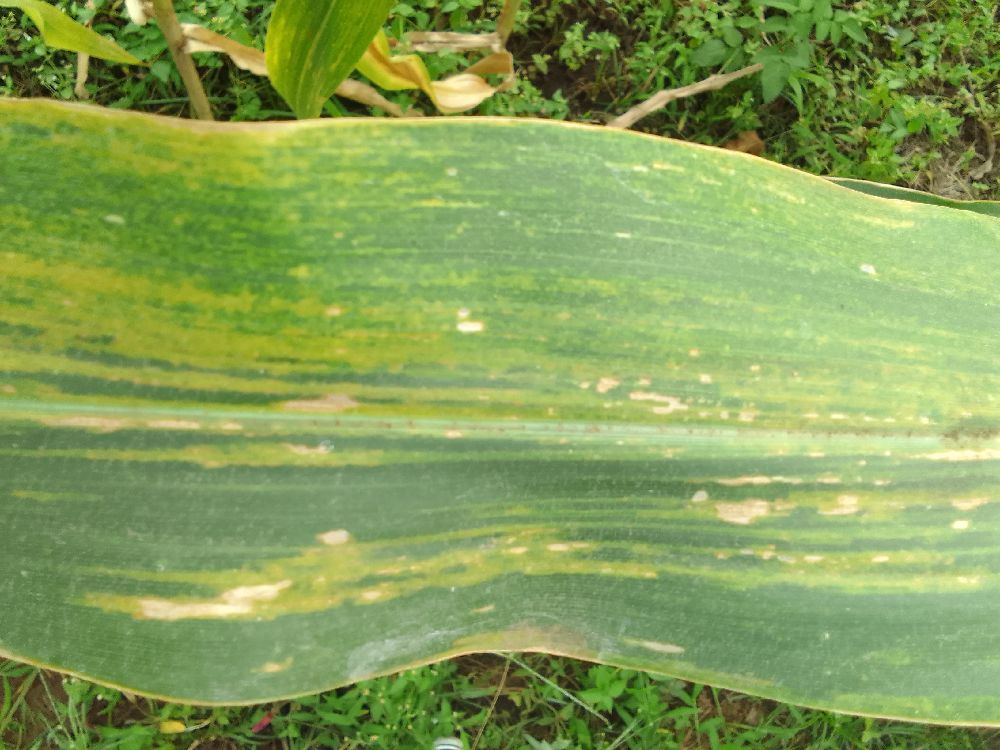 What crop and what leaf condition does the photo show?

maize, maize lethal necrosis
